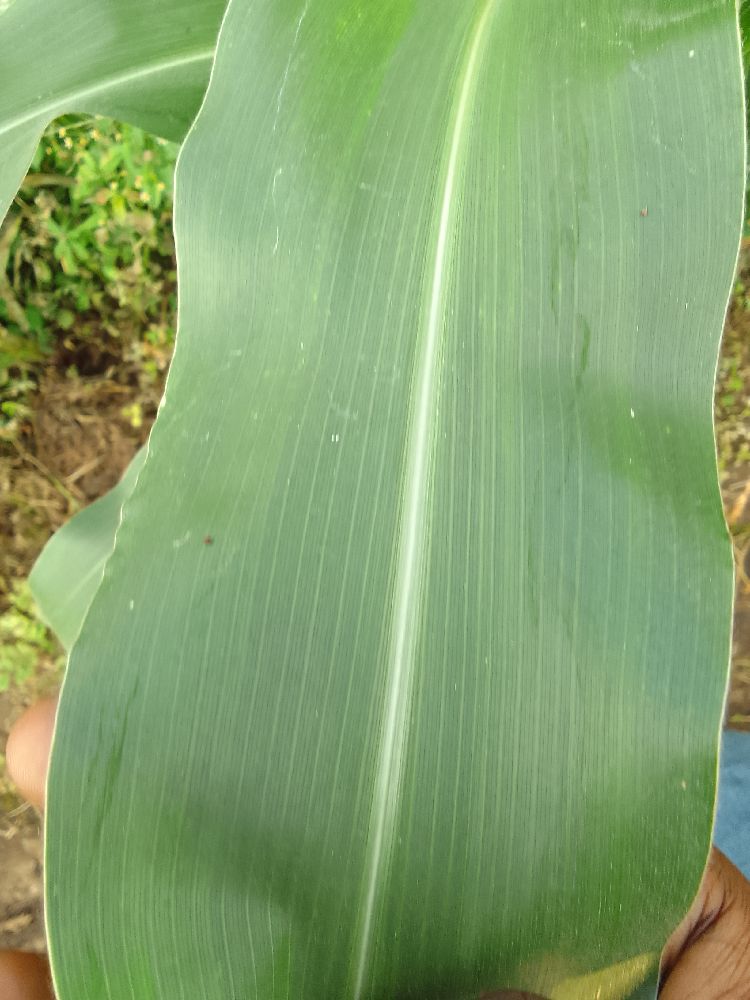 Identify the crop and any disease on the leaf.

maize, healthy
